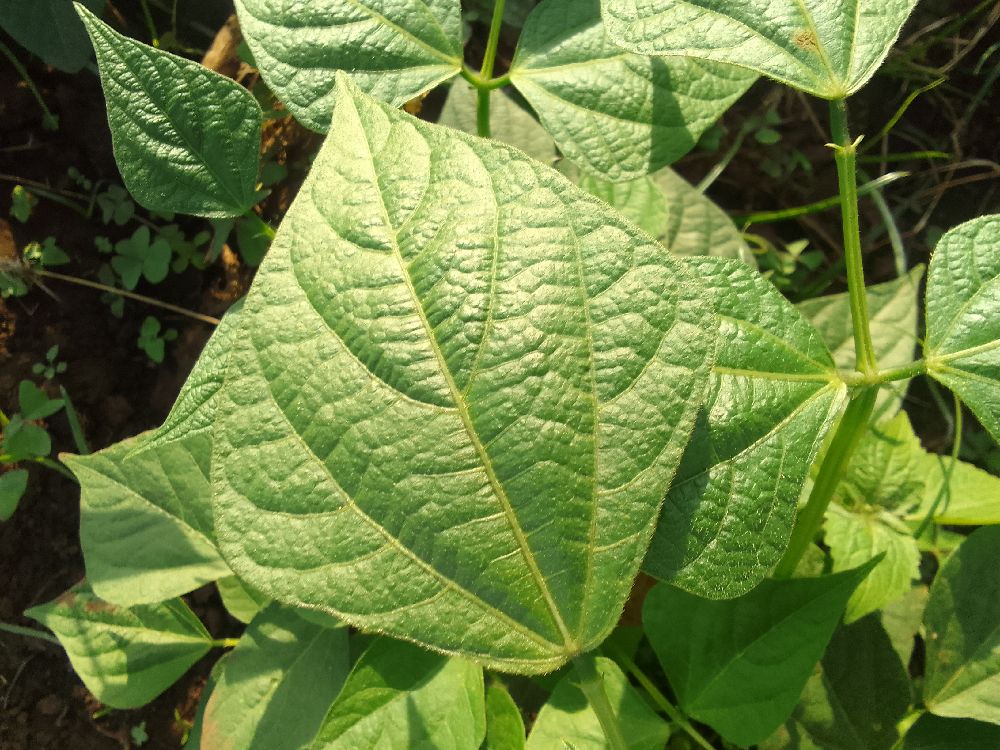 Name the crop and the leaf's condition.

common bean, healthy
